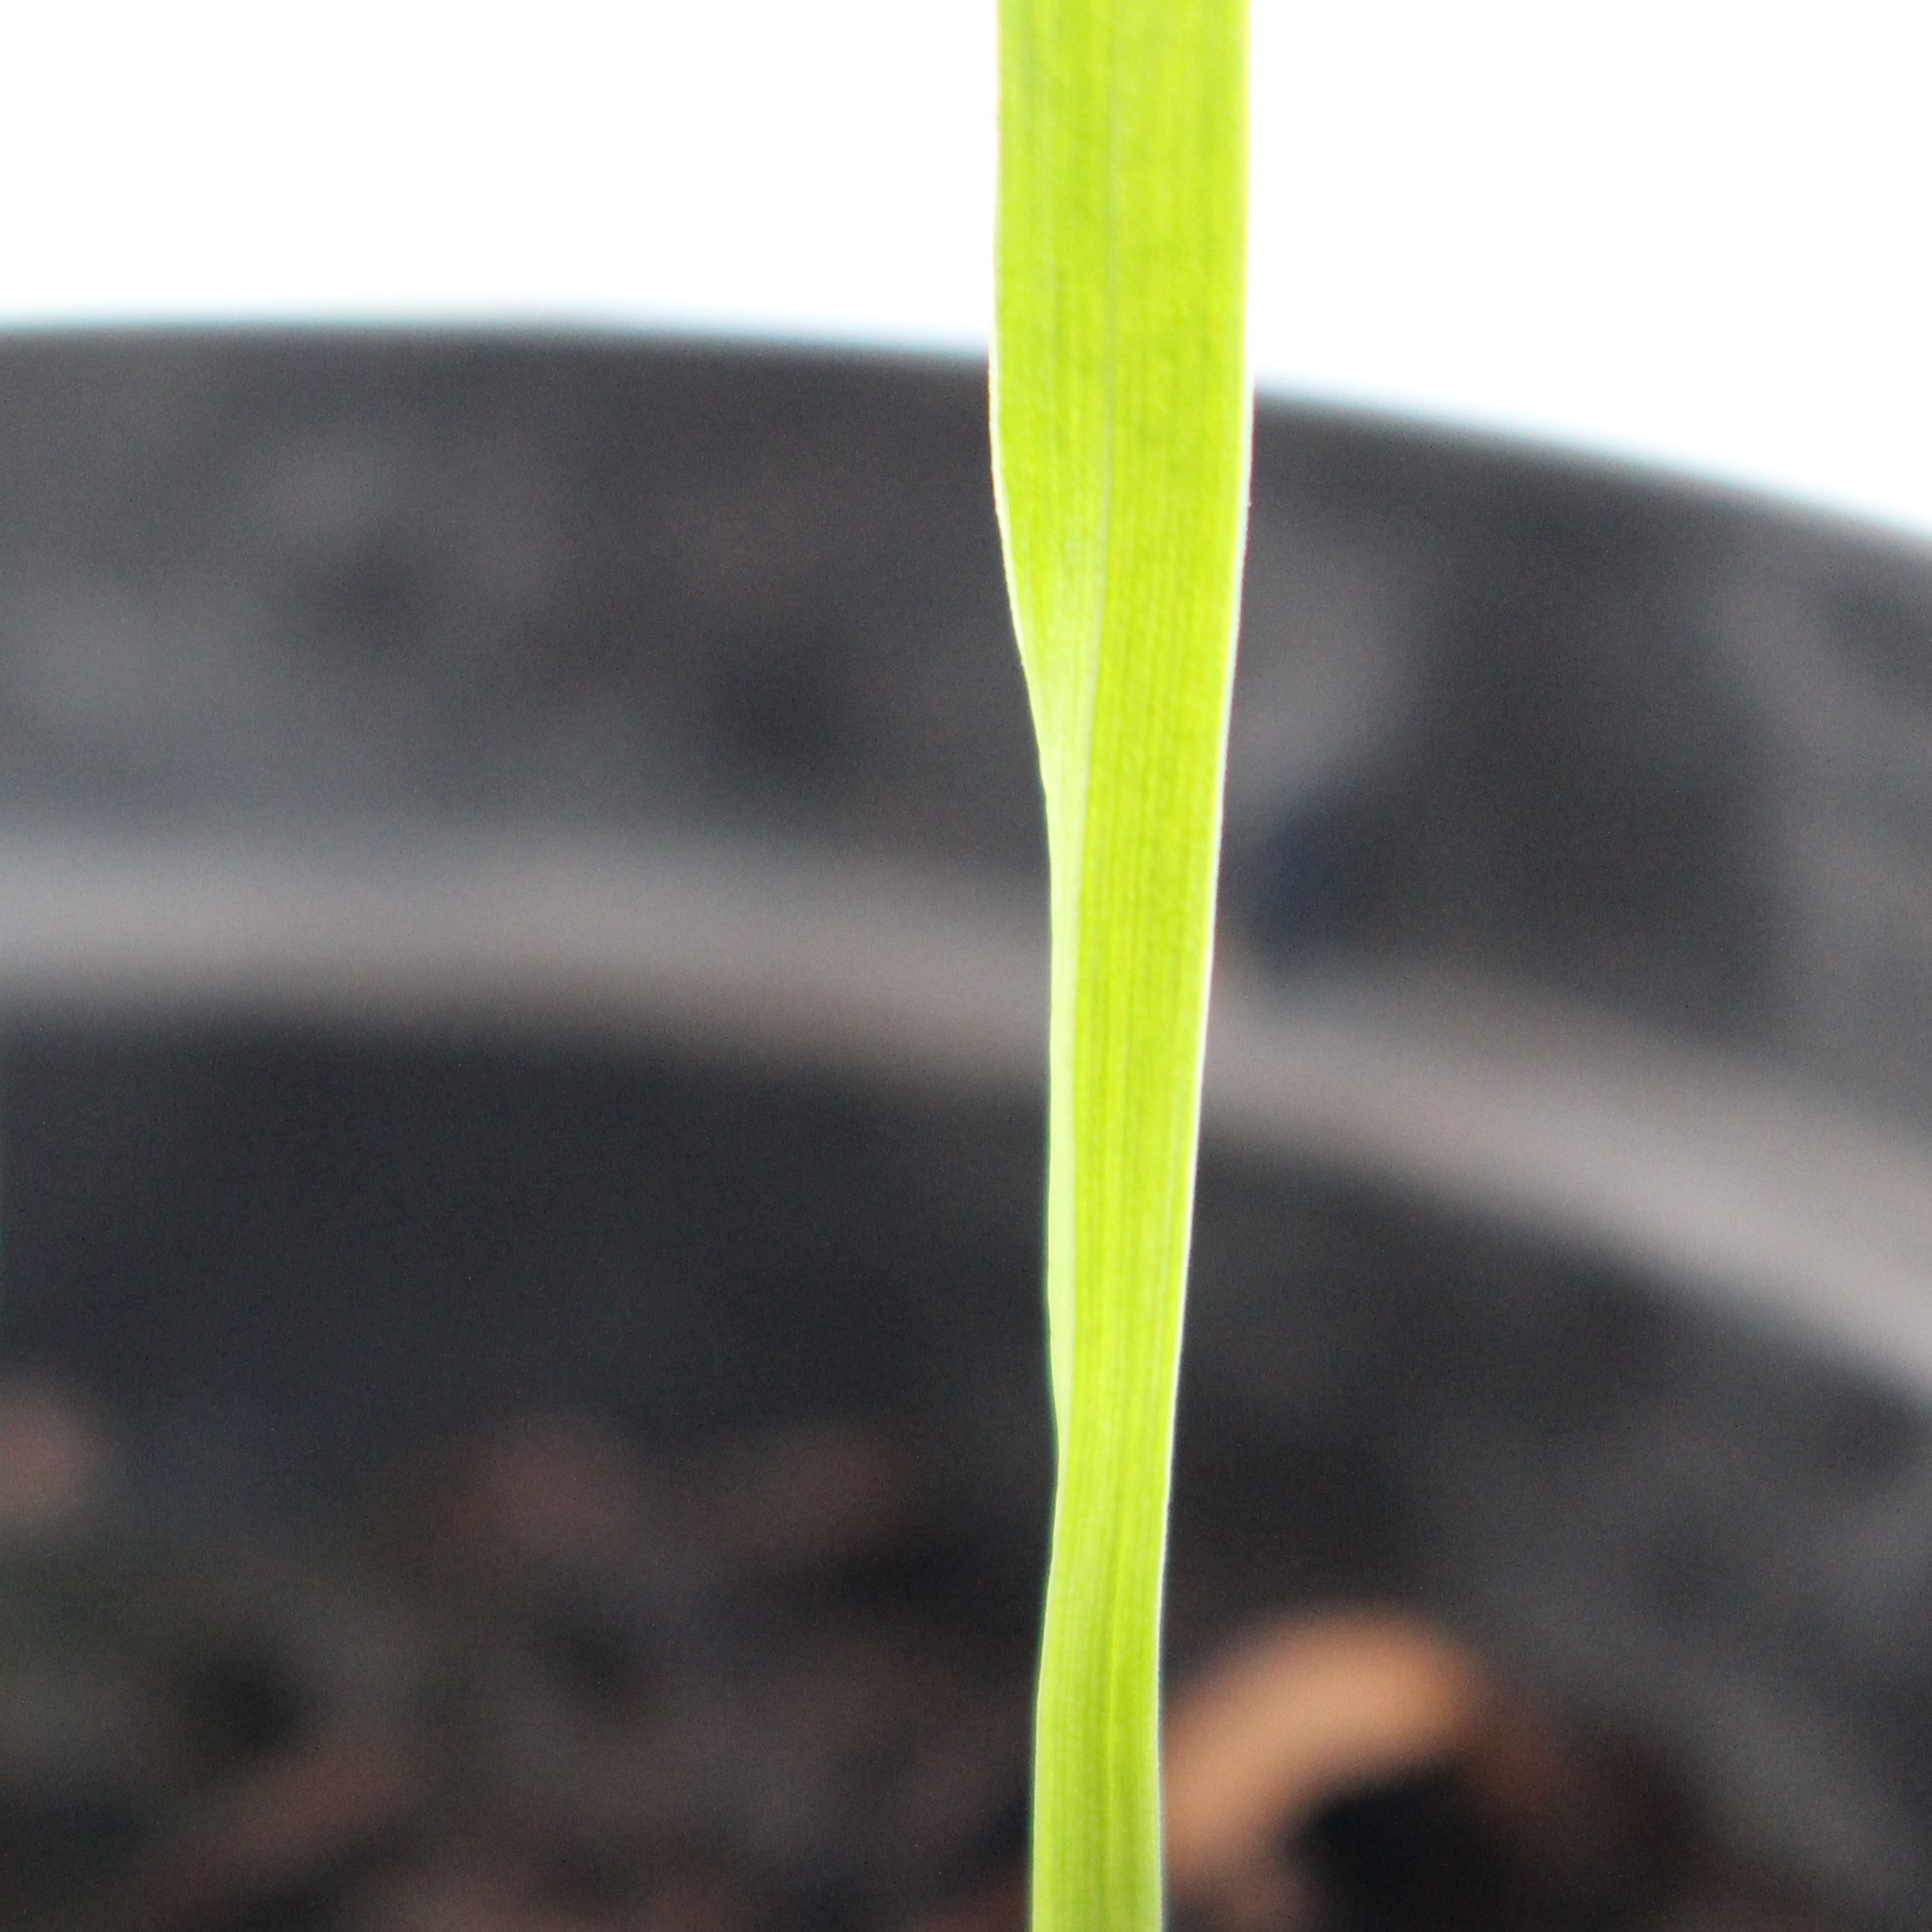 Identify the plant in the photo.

Avena sterilis
